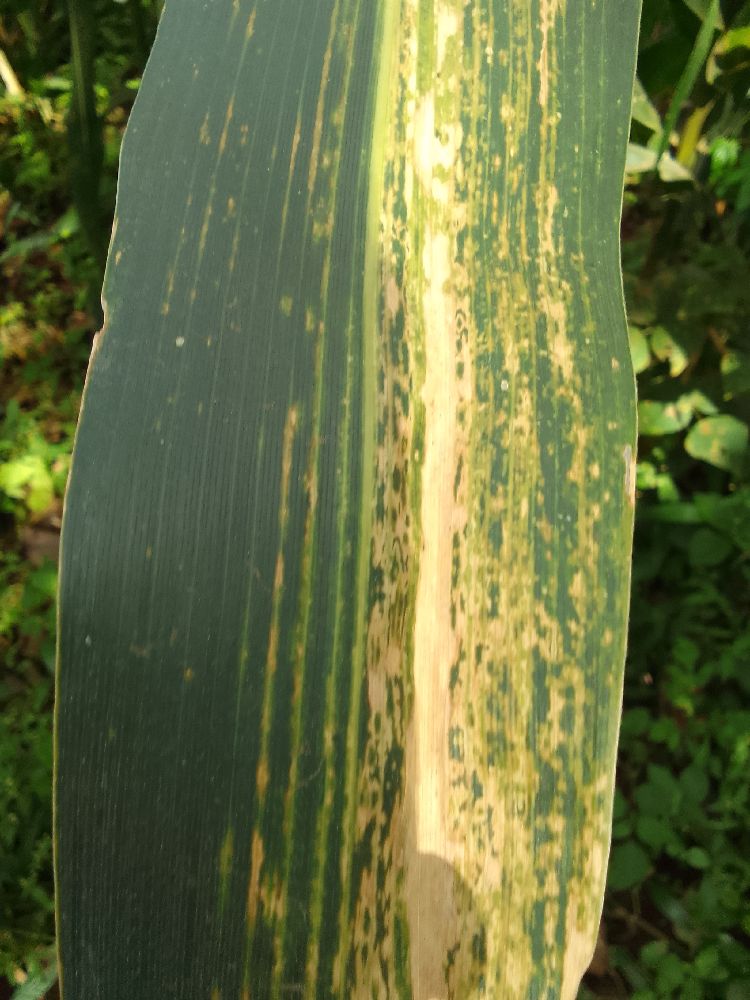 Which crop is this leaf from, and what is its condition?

maize, maize lethal necrosis
